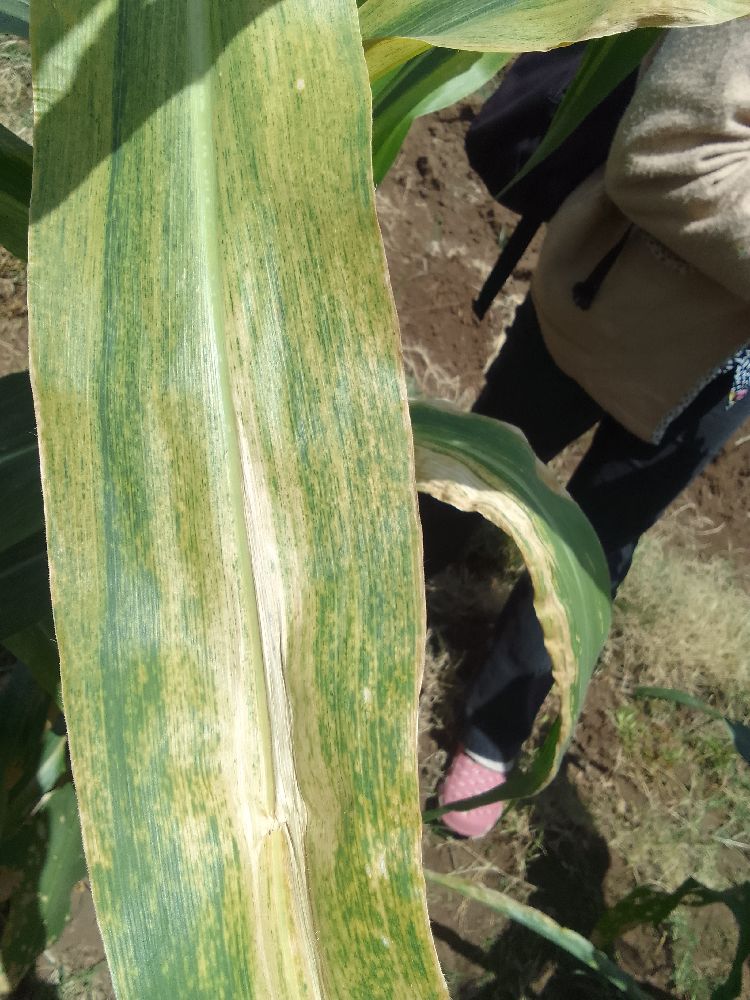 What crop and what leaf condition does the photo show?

maize, maize lethal necrosis
